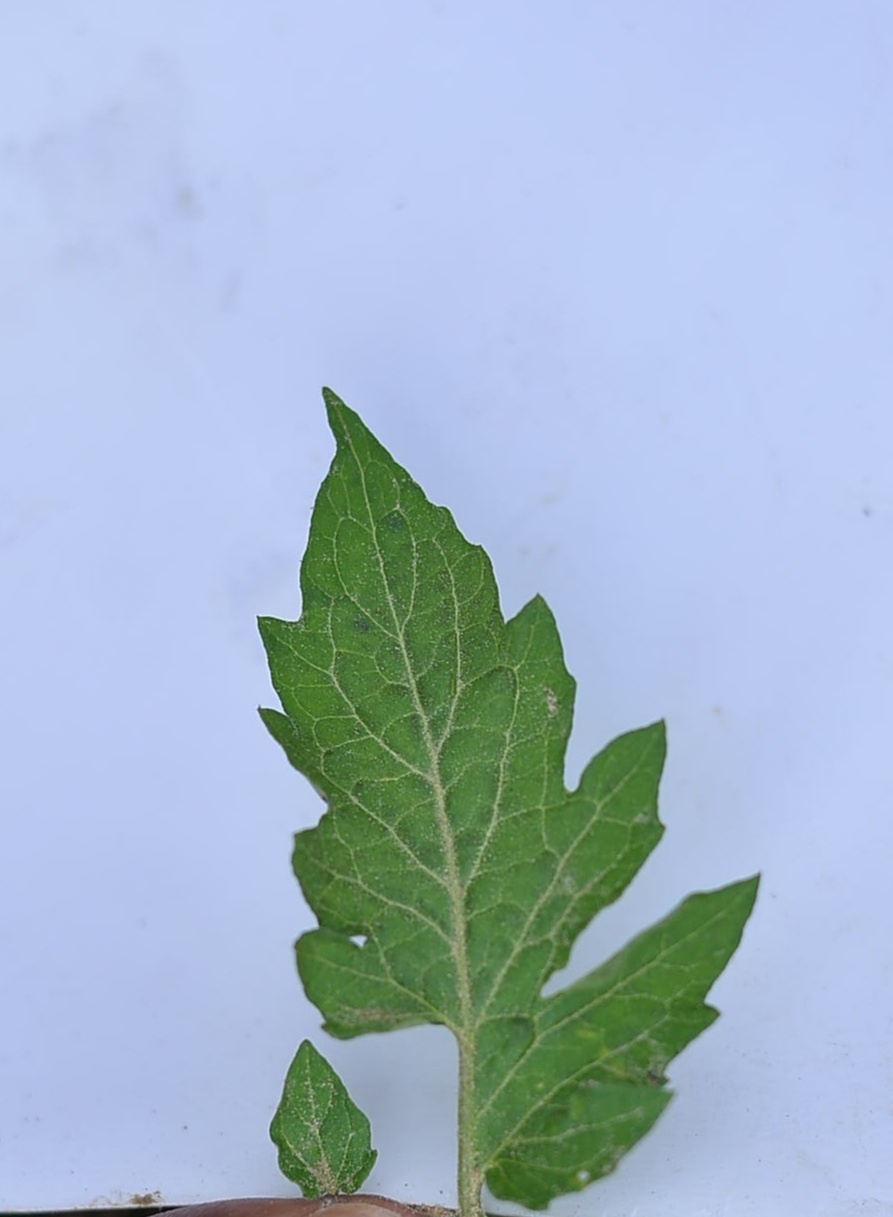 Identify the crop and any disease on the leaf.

tomato, healthy
